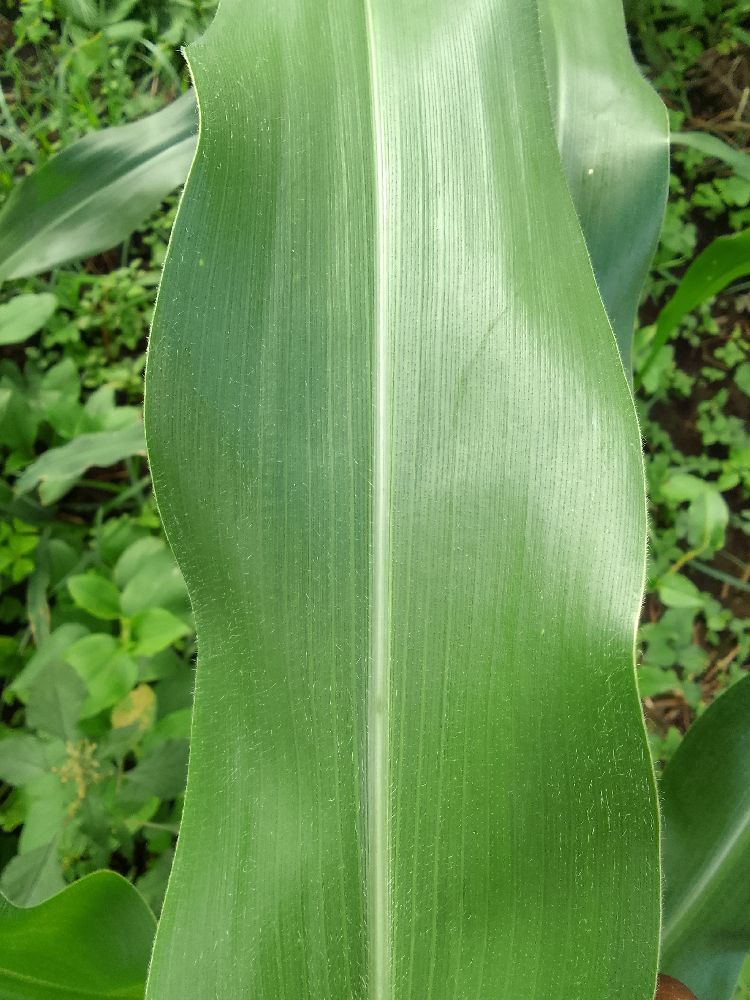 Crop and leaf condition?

maize, healthy
